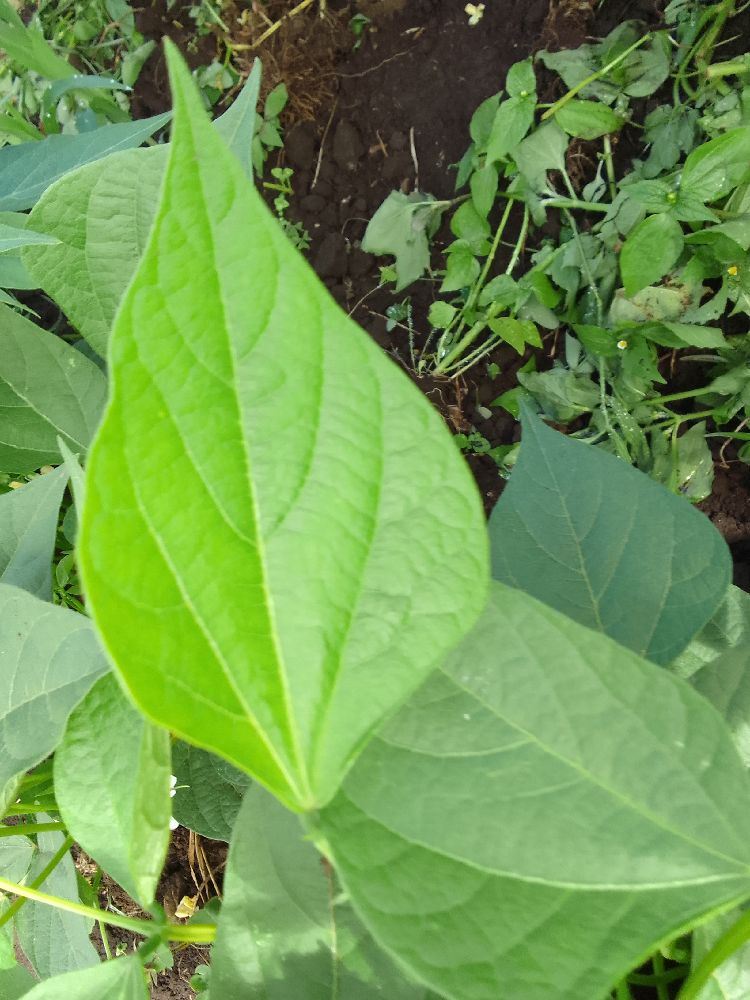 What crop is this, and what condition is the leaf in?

common bean, healthy
